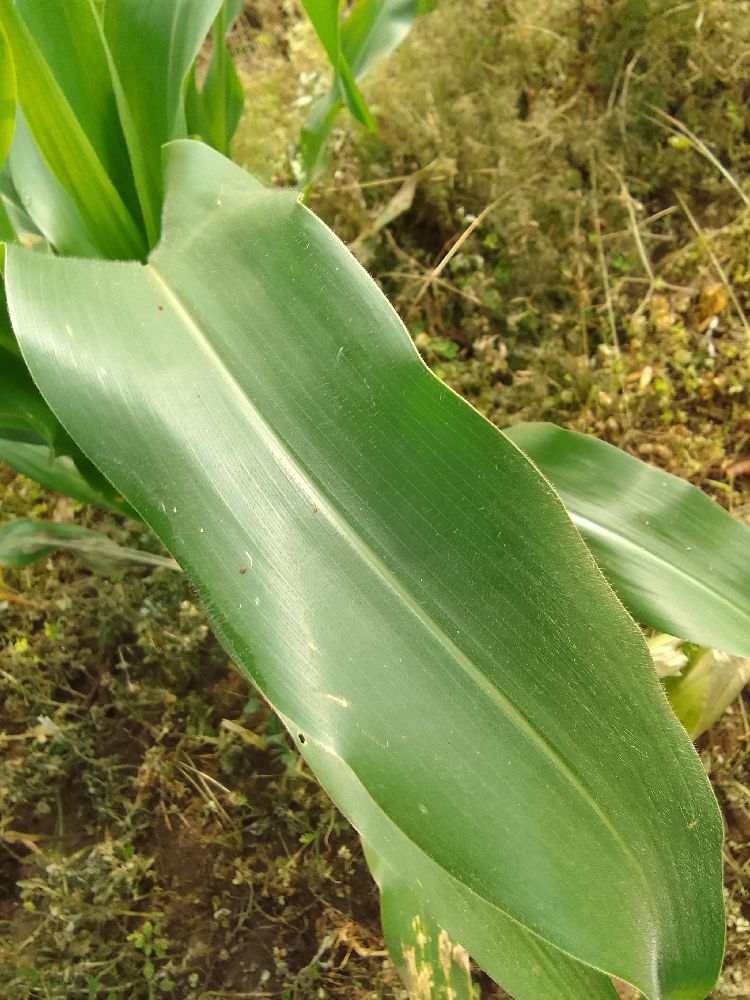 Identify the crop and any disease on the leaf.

maize, healthy
